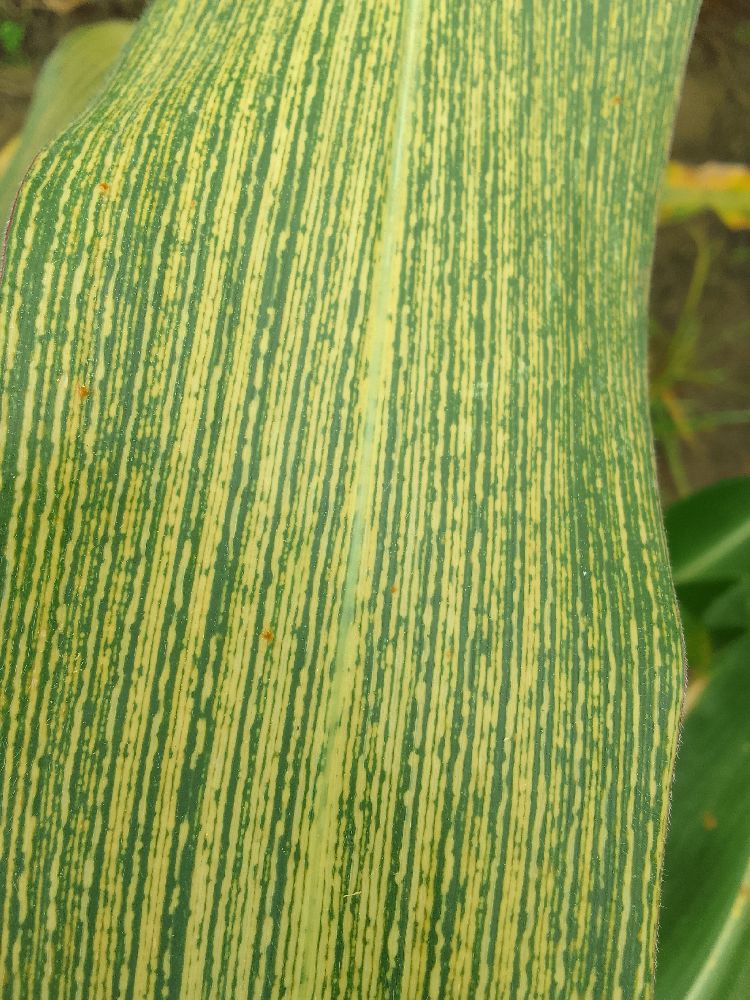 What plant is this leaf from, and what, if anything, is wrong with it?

maize, maize streak virus
